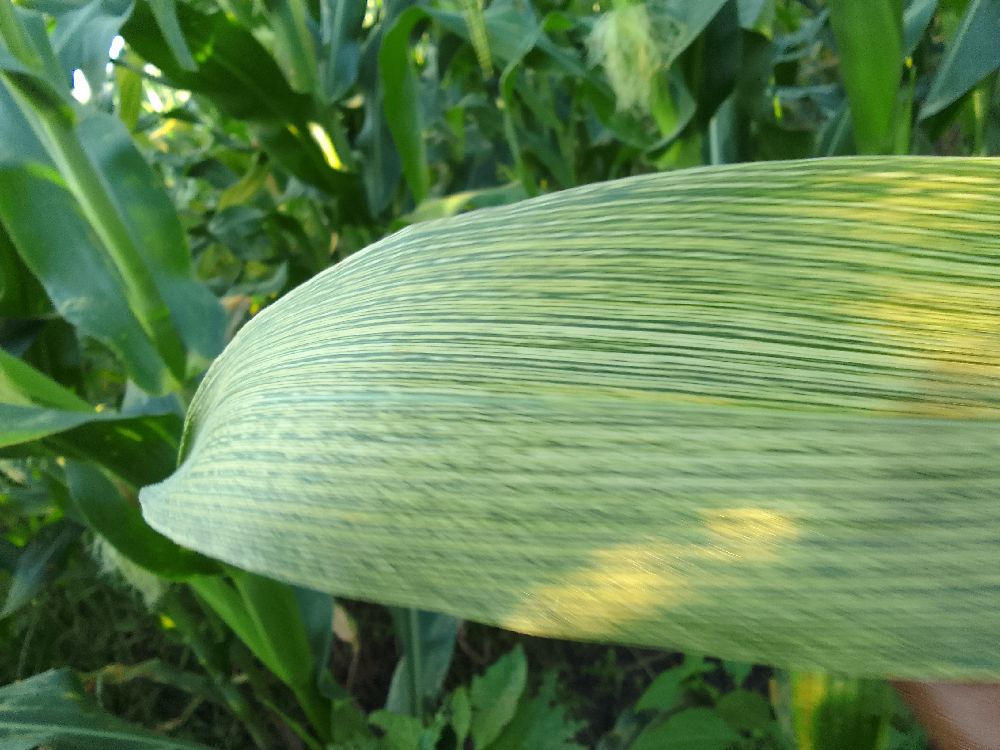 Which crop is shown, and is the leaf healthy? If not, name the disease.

maize, maize streak virus
